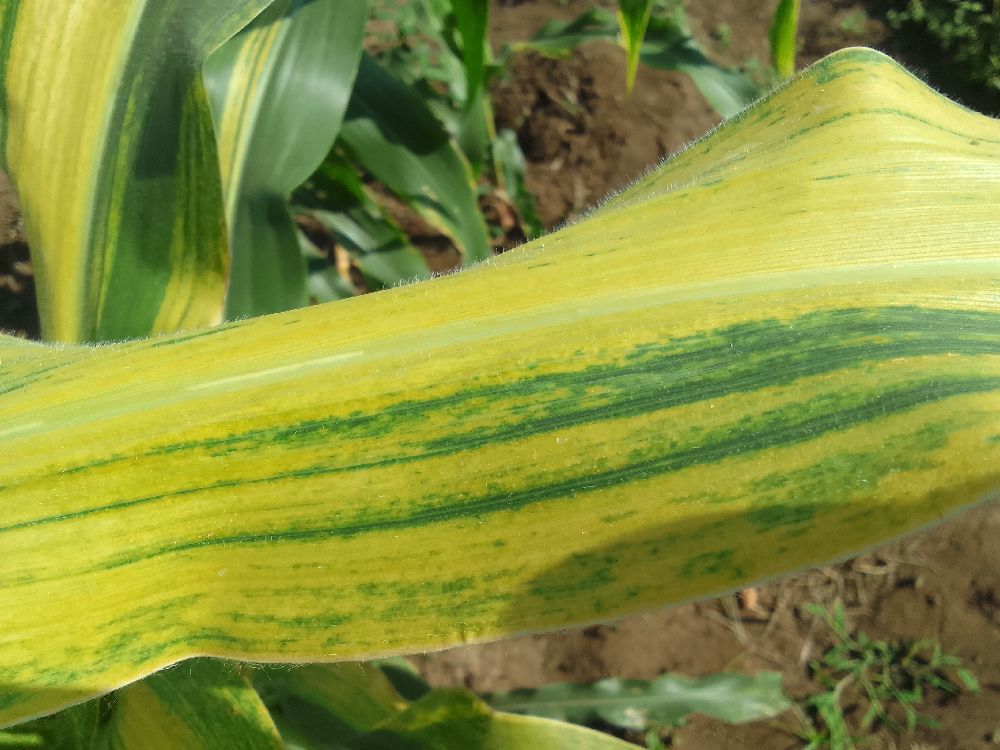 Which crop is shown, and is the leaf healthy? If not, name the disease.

maize, maize lethal necrosis
